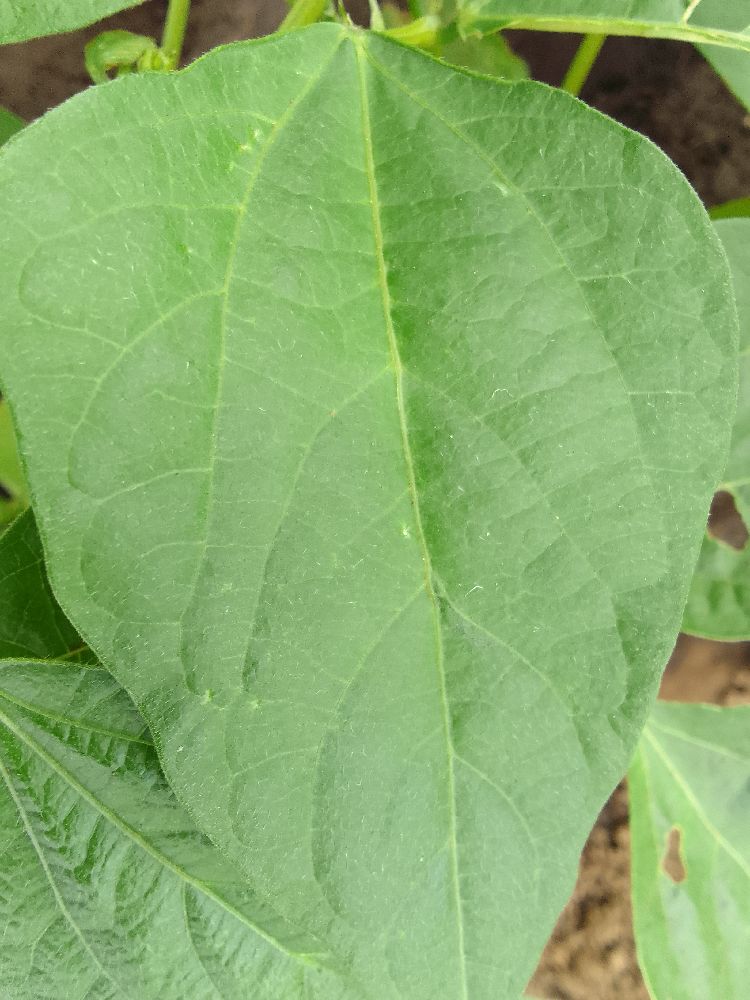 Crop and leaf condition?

common bean, healthy
